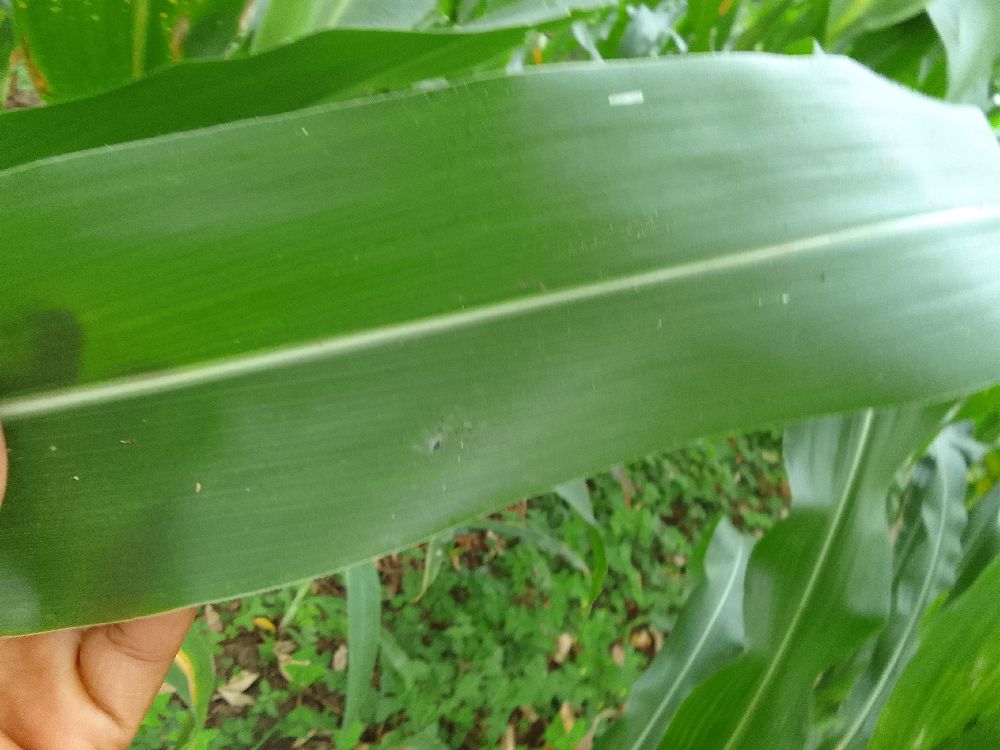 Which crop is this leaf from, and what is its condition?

maize, healthy
